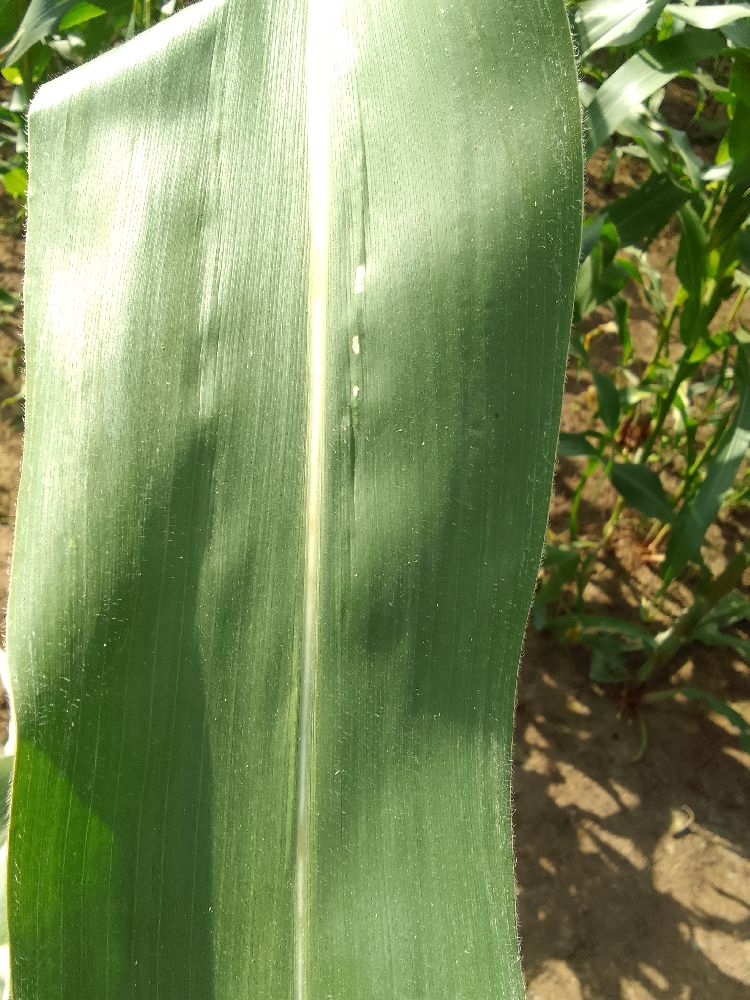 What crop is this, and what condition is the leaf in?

maize, healthy
